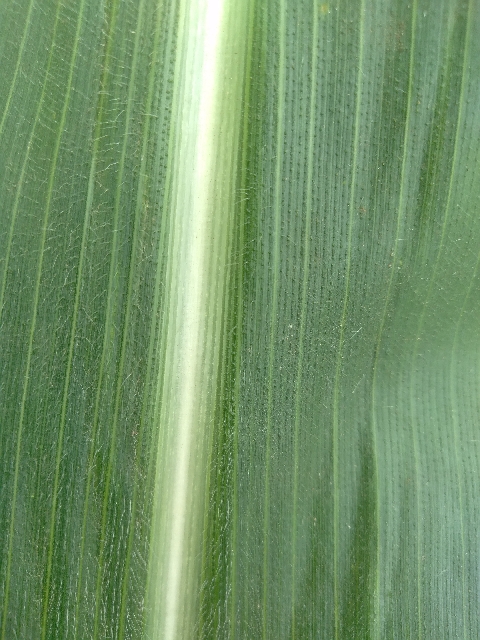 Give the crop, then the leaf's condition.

maize, healthy
